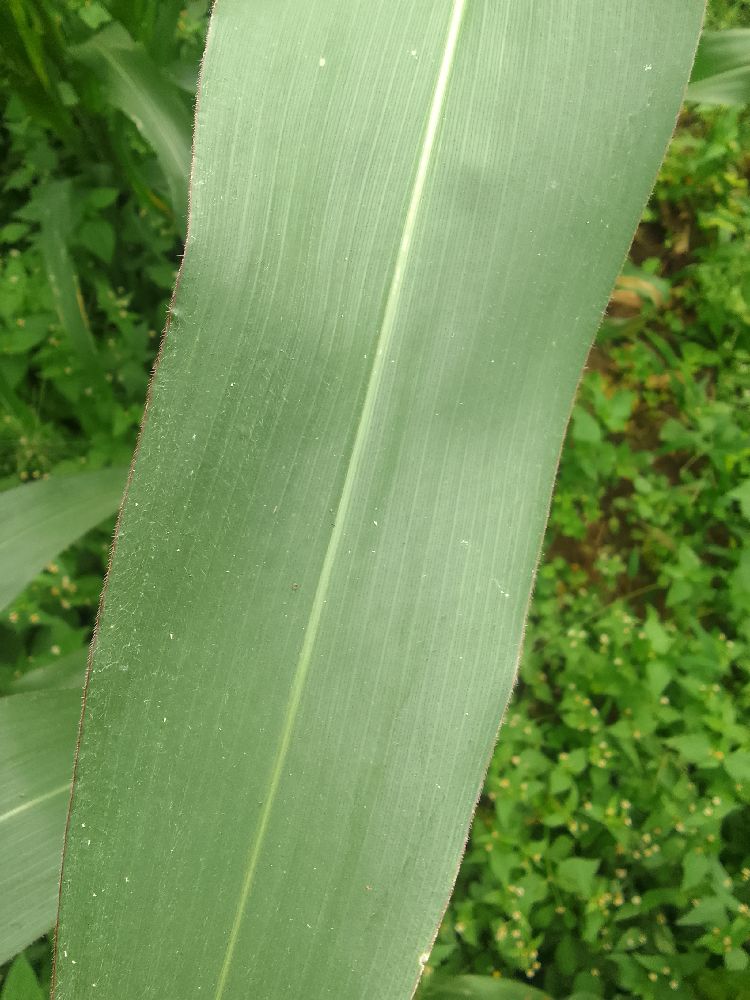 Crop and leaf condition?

maize, healthy
